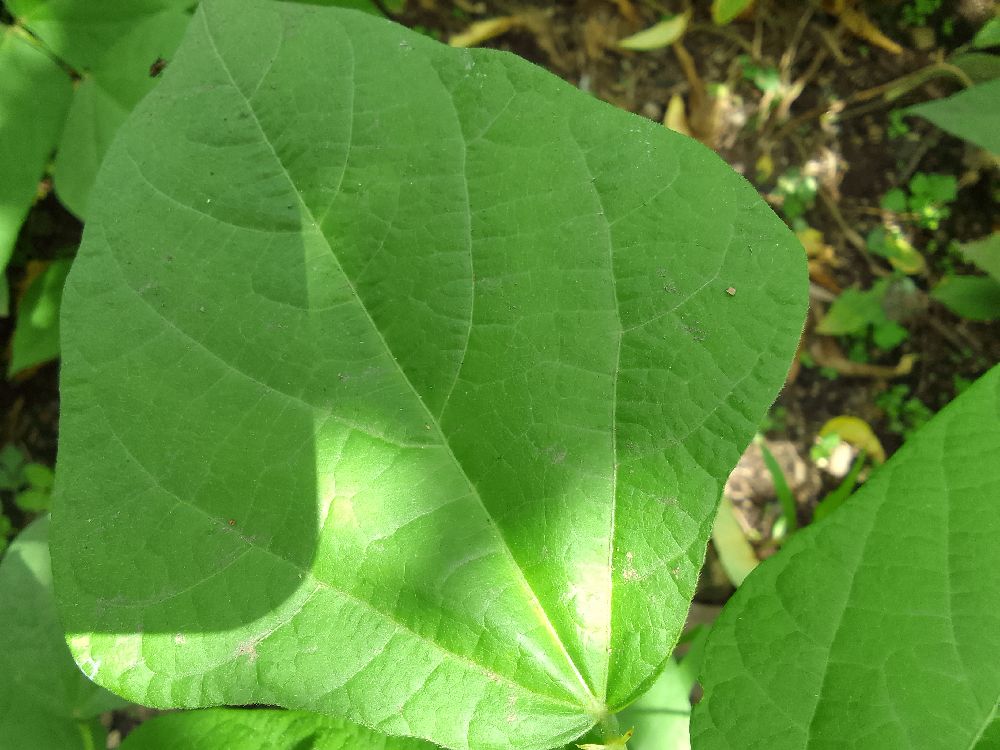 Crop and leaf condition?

common bean, healthy
